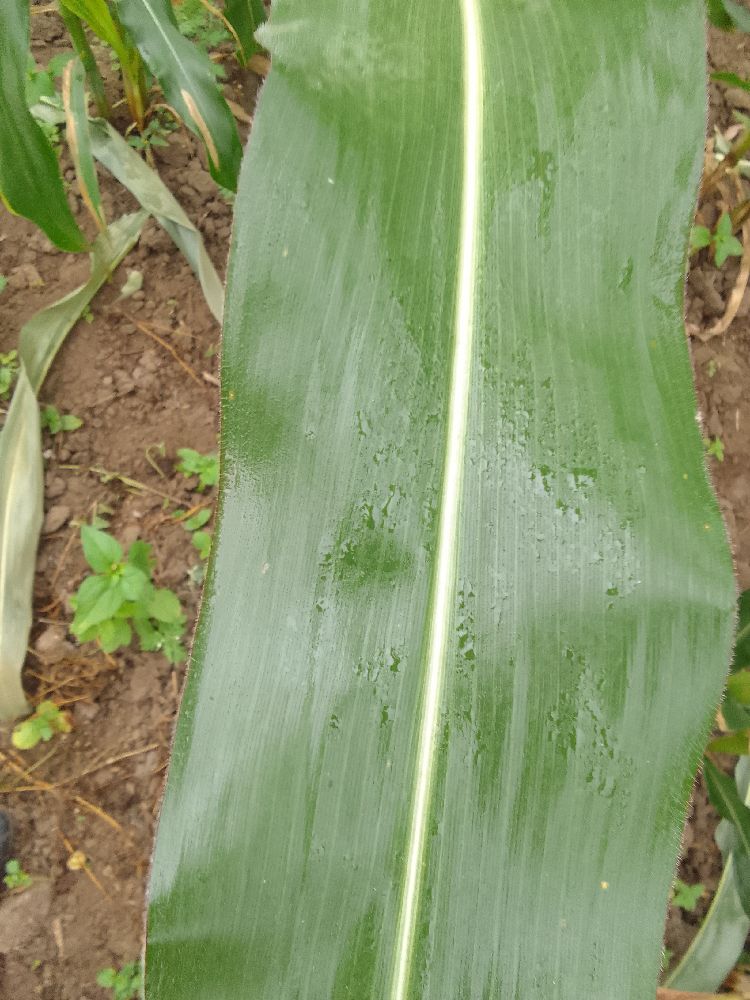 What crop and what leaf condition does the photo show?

maize, healthy
